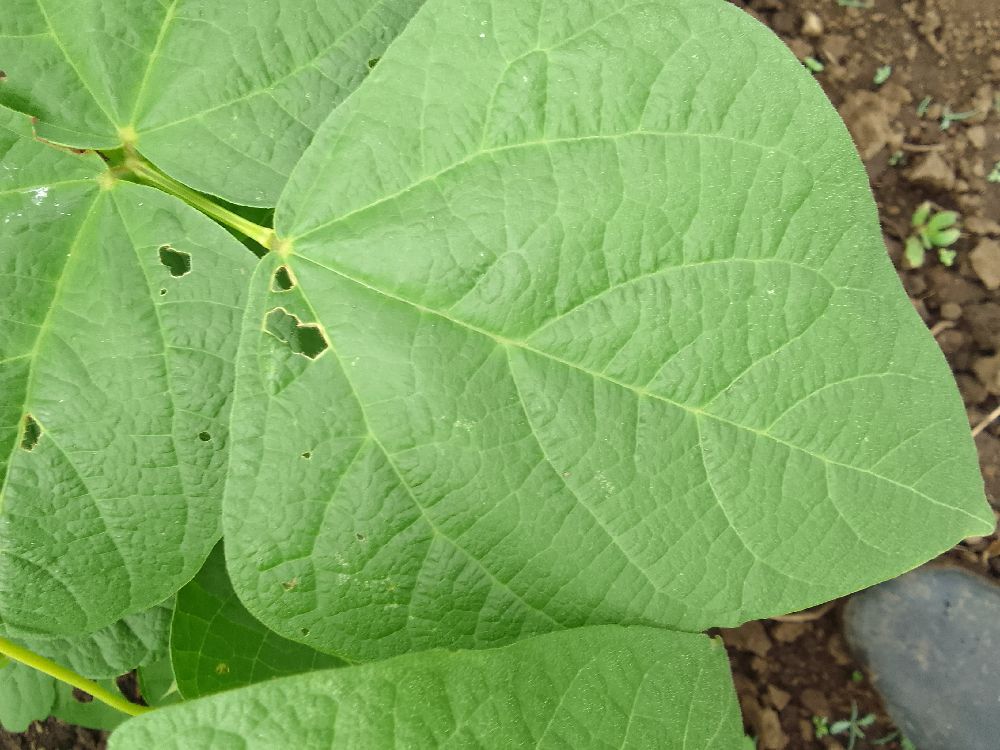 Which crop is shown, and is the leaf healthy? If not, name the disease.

common bean, healthy
